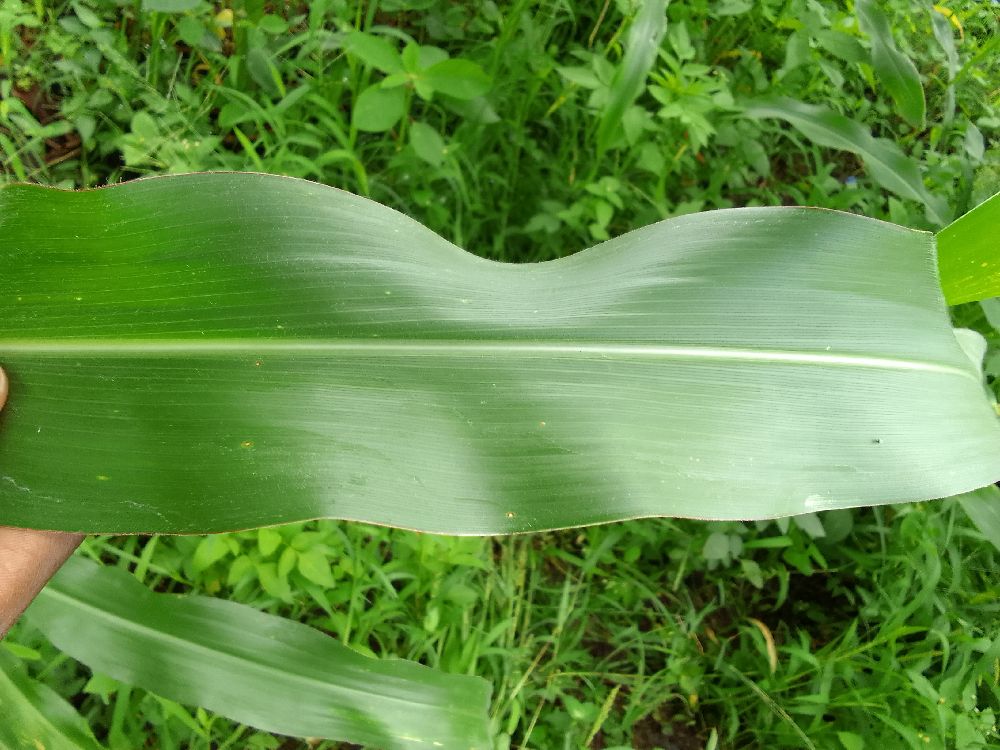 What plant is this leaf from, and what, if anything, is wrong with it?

maize, healthy
